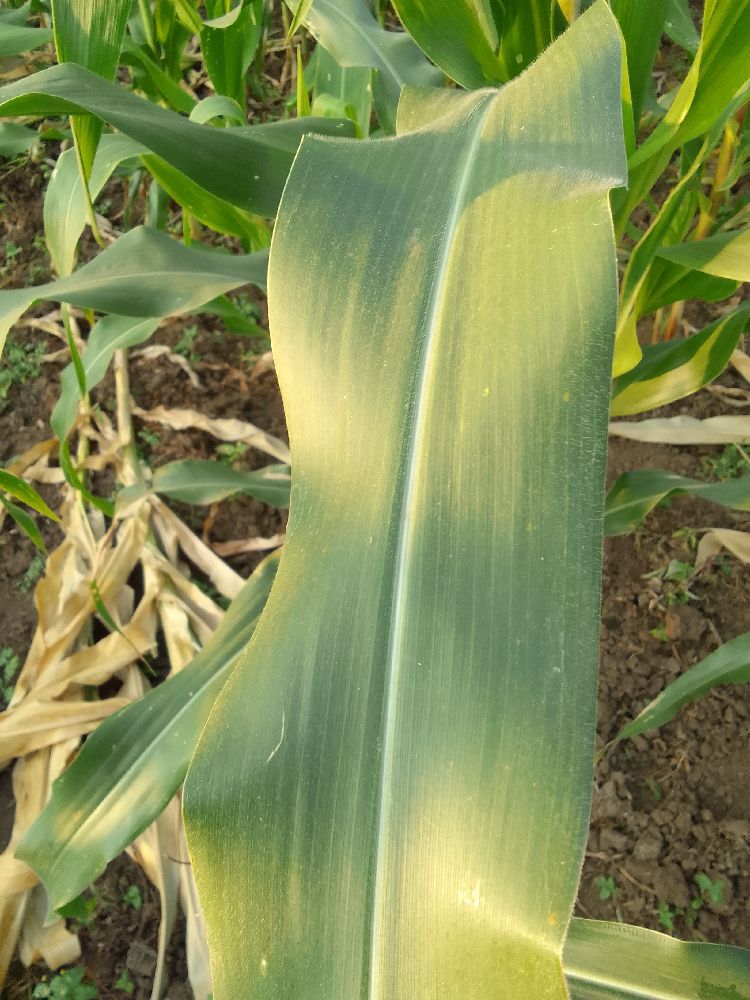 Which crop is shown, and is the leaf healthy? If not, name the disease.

maize, healthy
